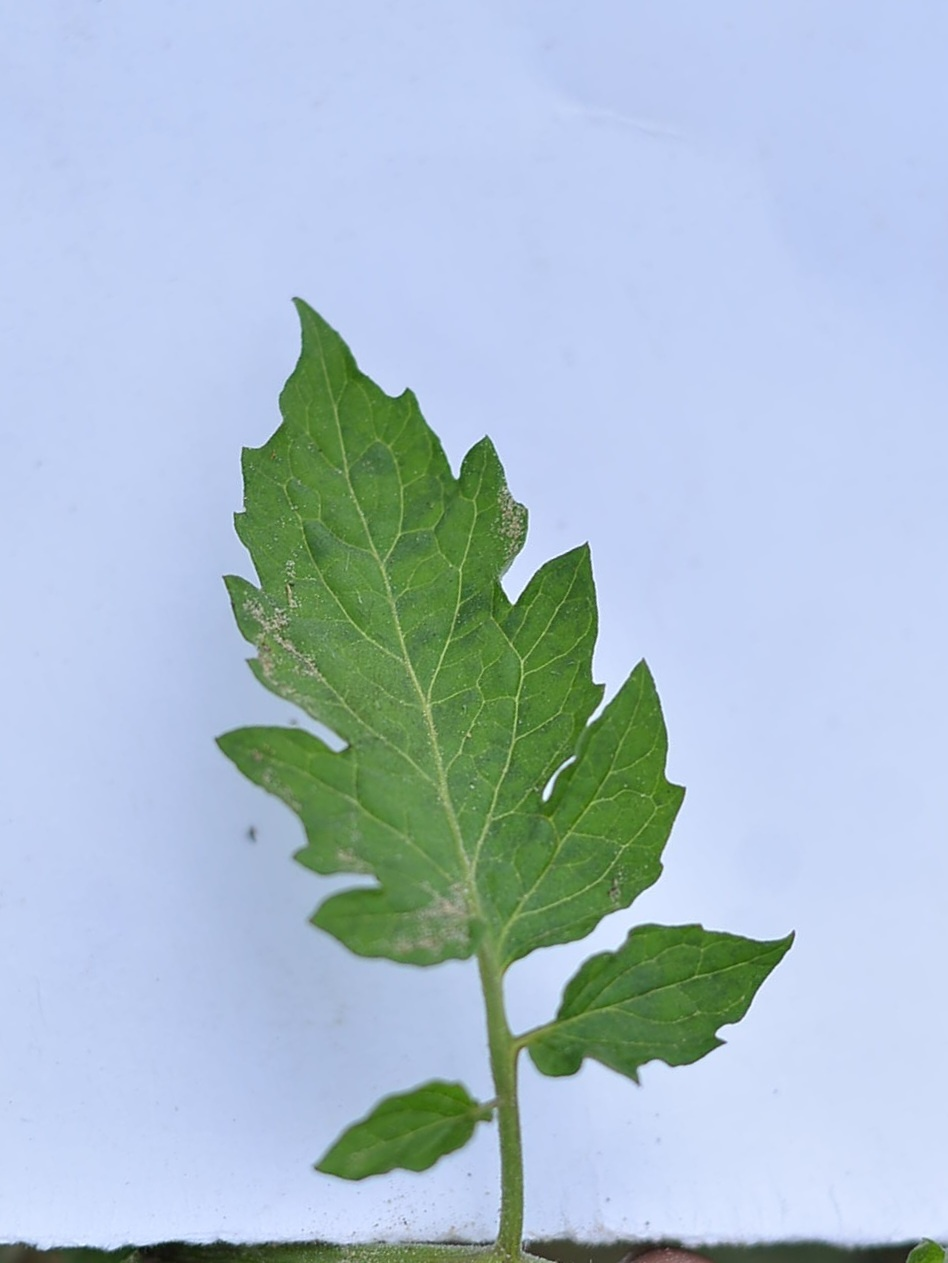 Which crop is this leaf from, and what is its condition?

tomato, healthy
